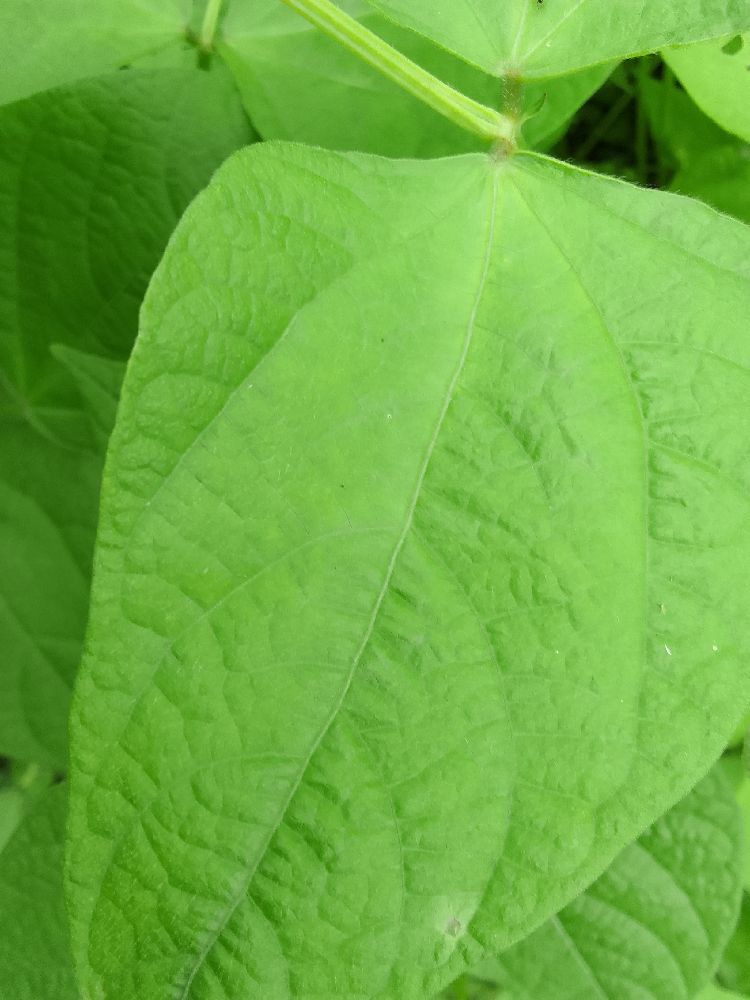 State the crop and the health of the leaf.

common bean, healthy
